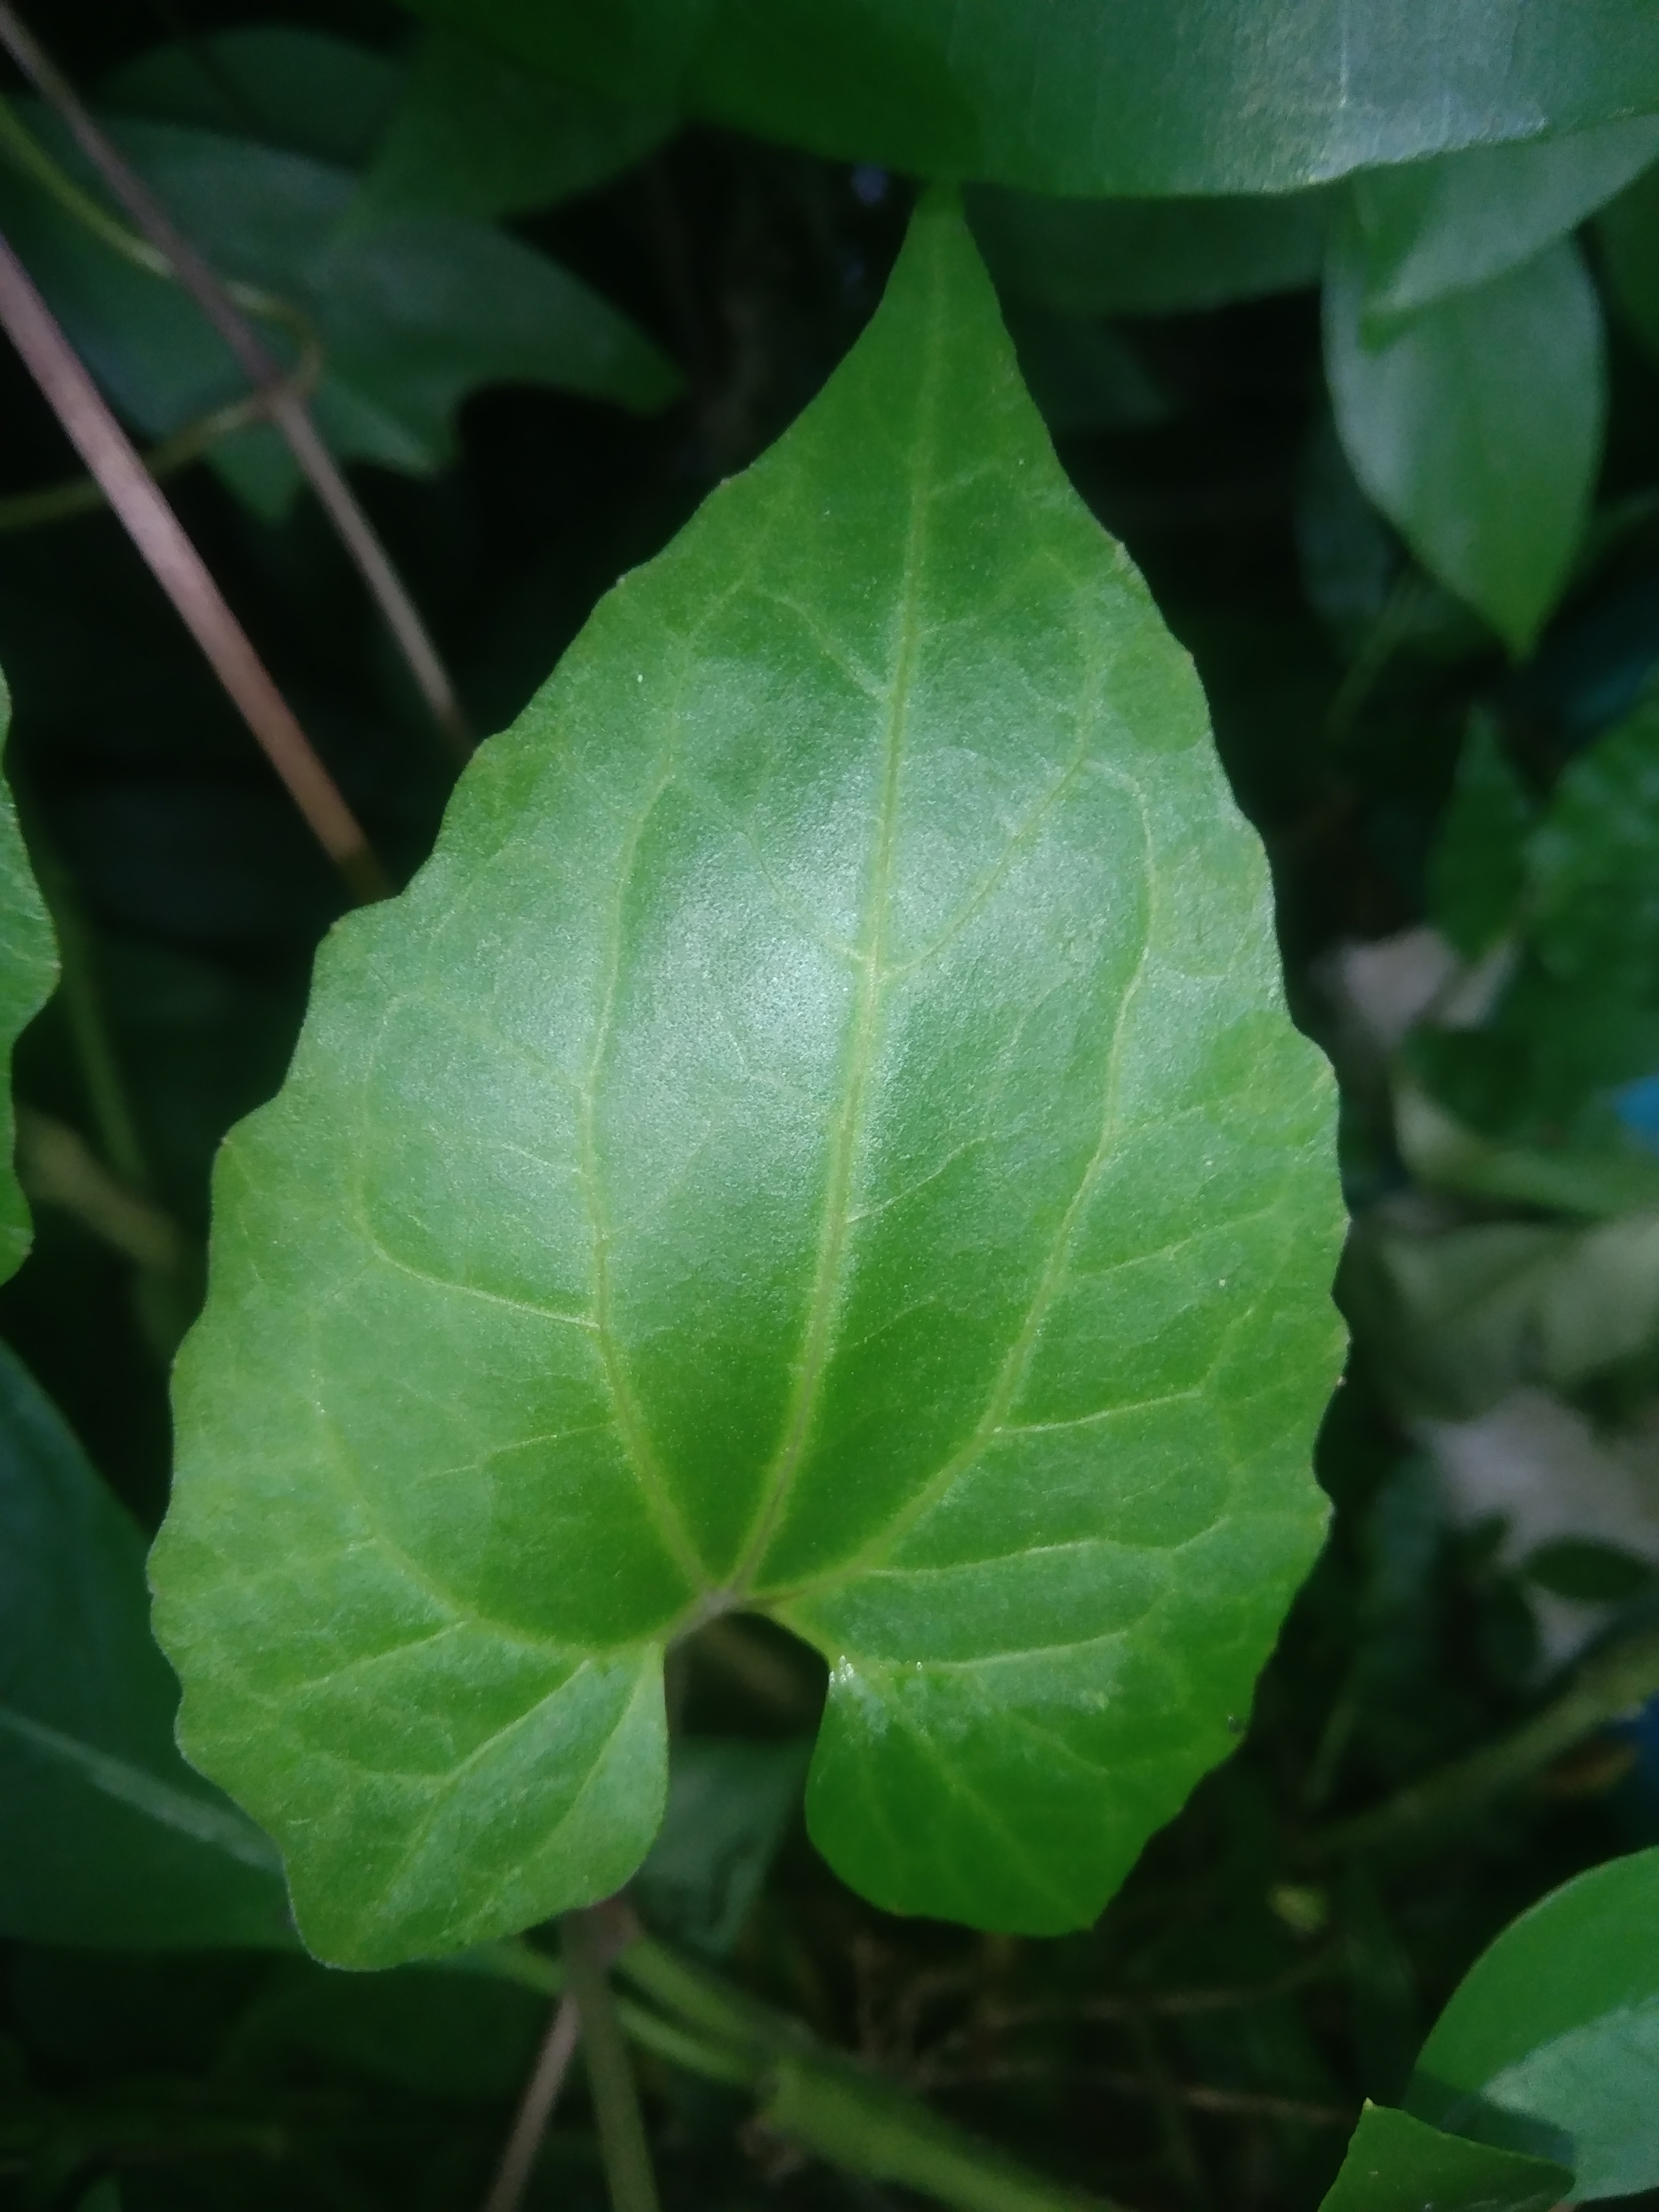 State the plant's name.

bitter vine
